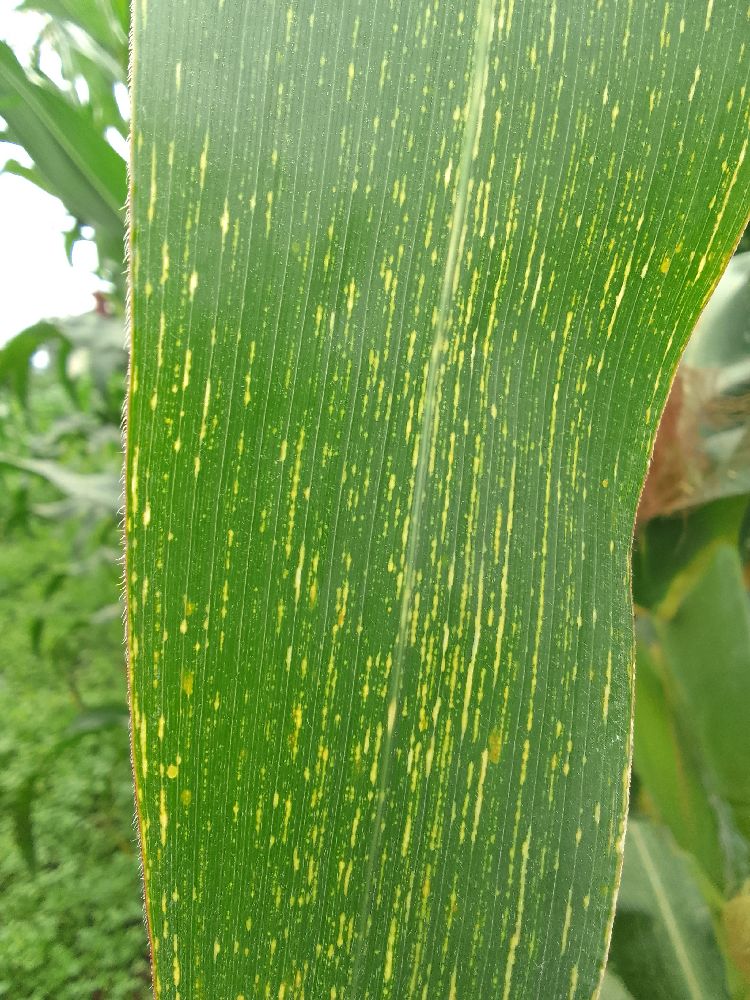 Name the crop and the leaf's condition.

maize, maize streak virus
